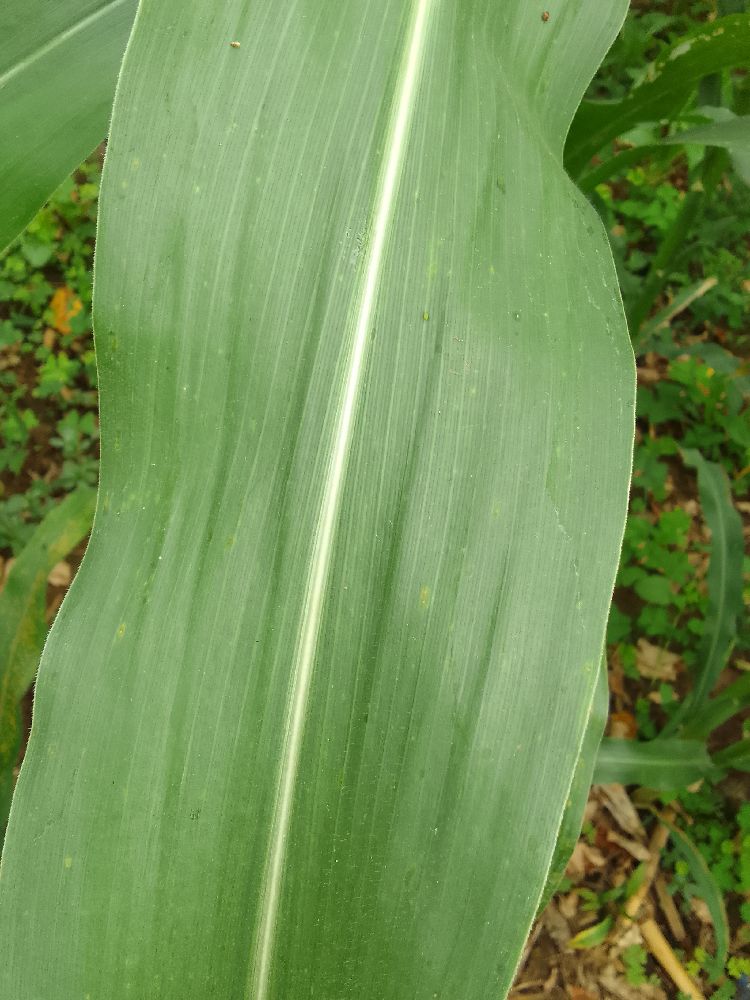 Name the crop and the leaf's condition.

maize, healthy
